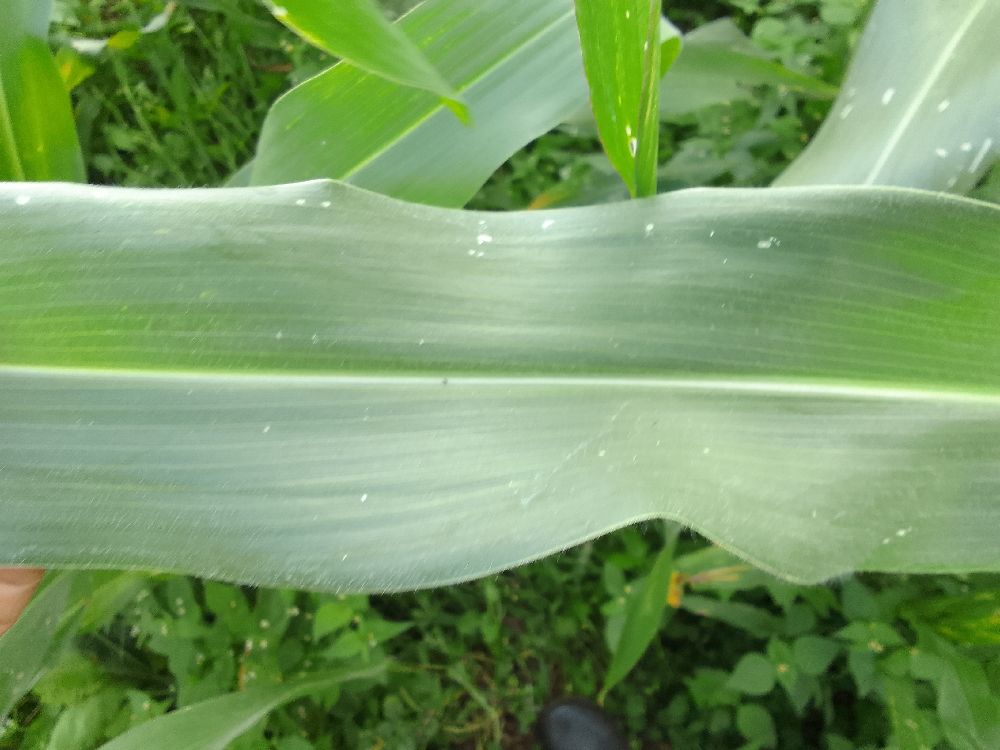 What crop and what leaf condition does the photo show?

maize, healthy
